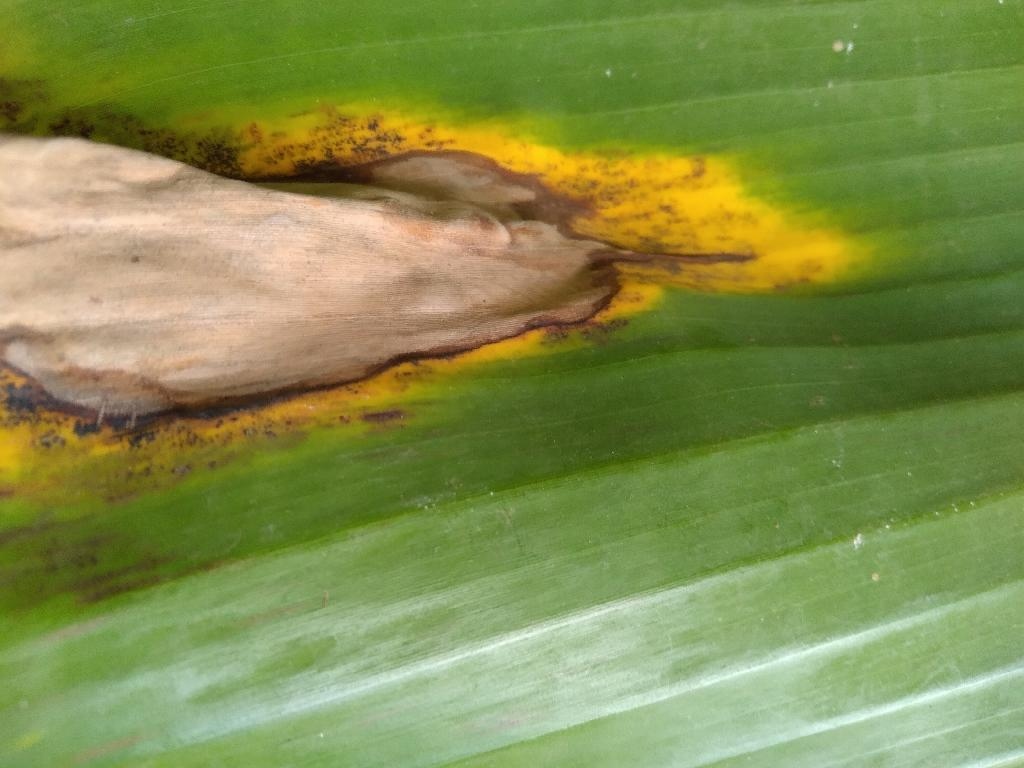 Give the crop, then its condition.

banana, black sigatoka
